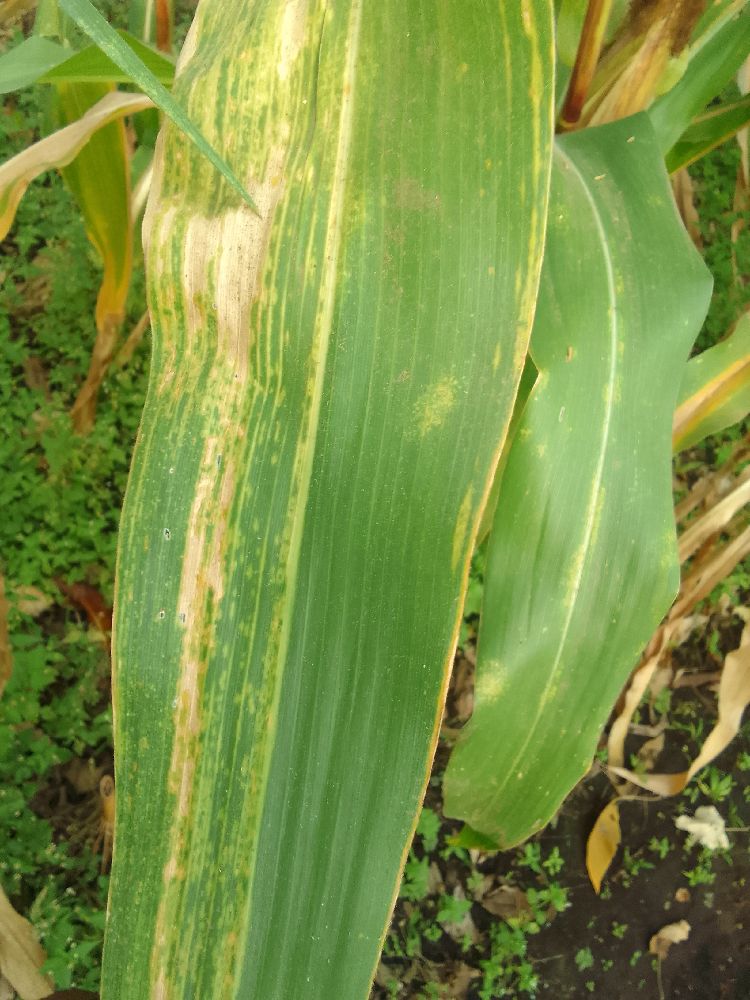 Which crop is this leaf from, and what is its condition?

maize, maize lethal necrosis
